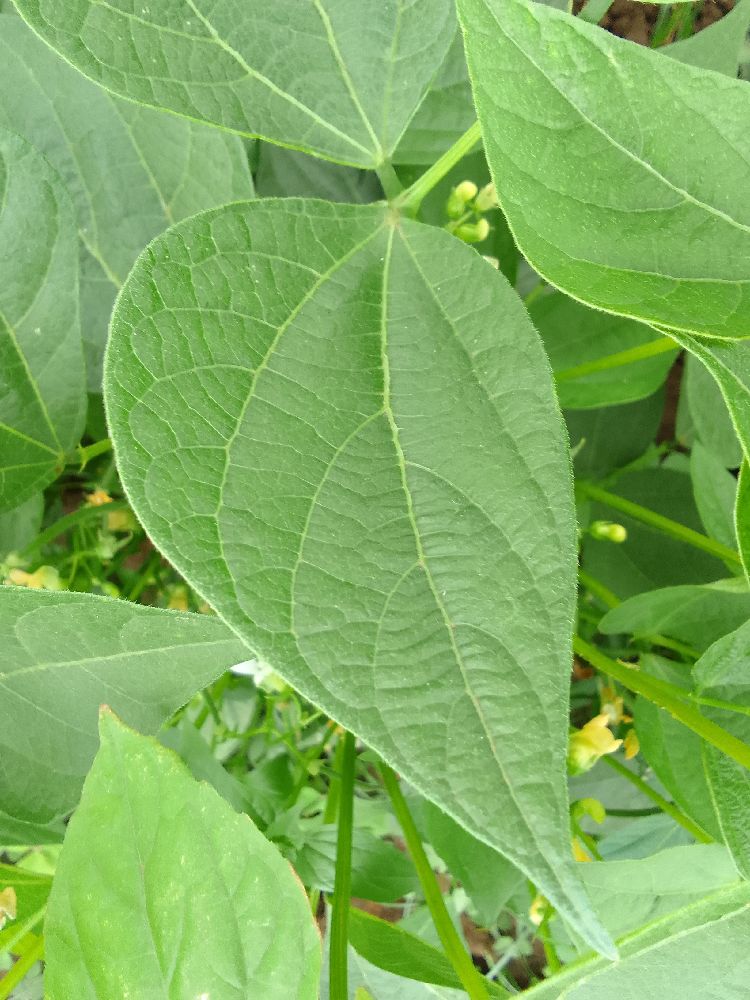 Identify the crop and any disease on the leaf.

common bean, healthy
